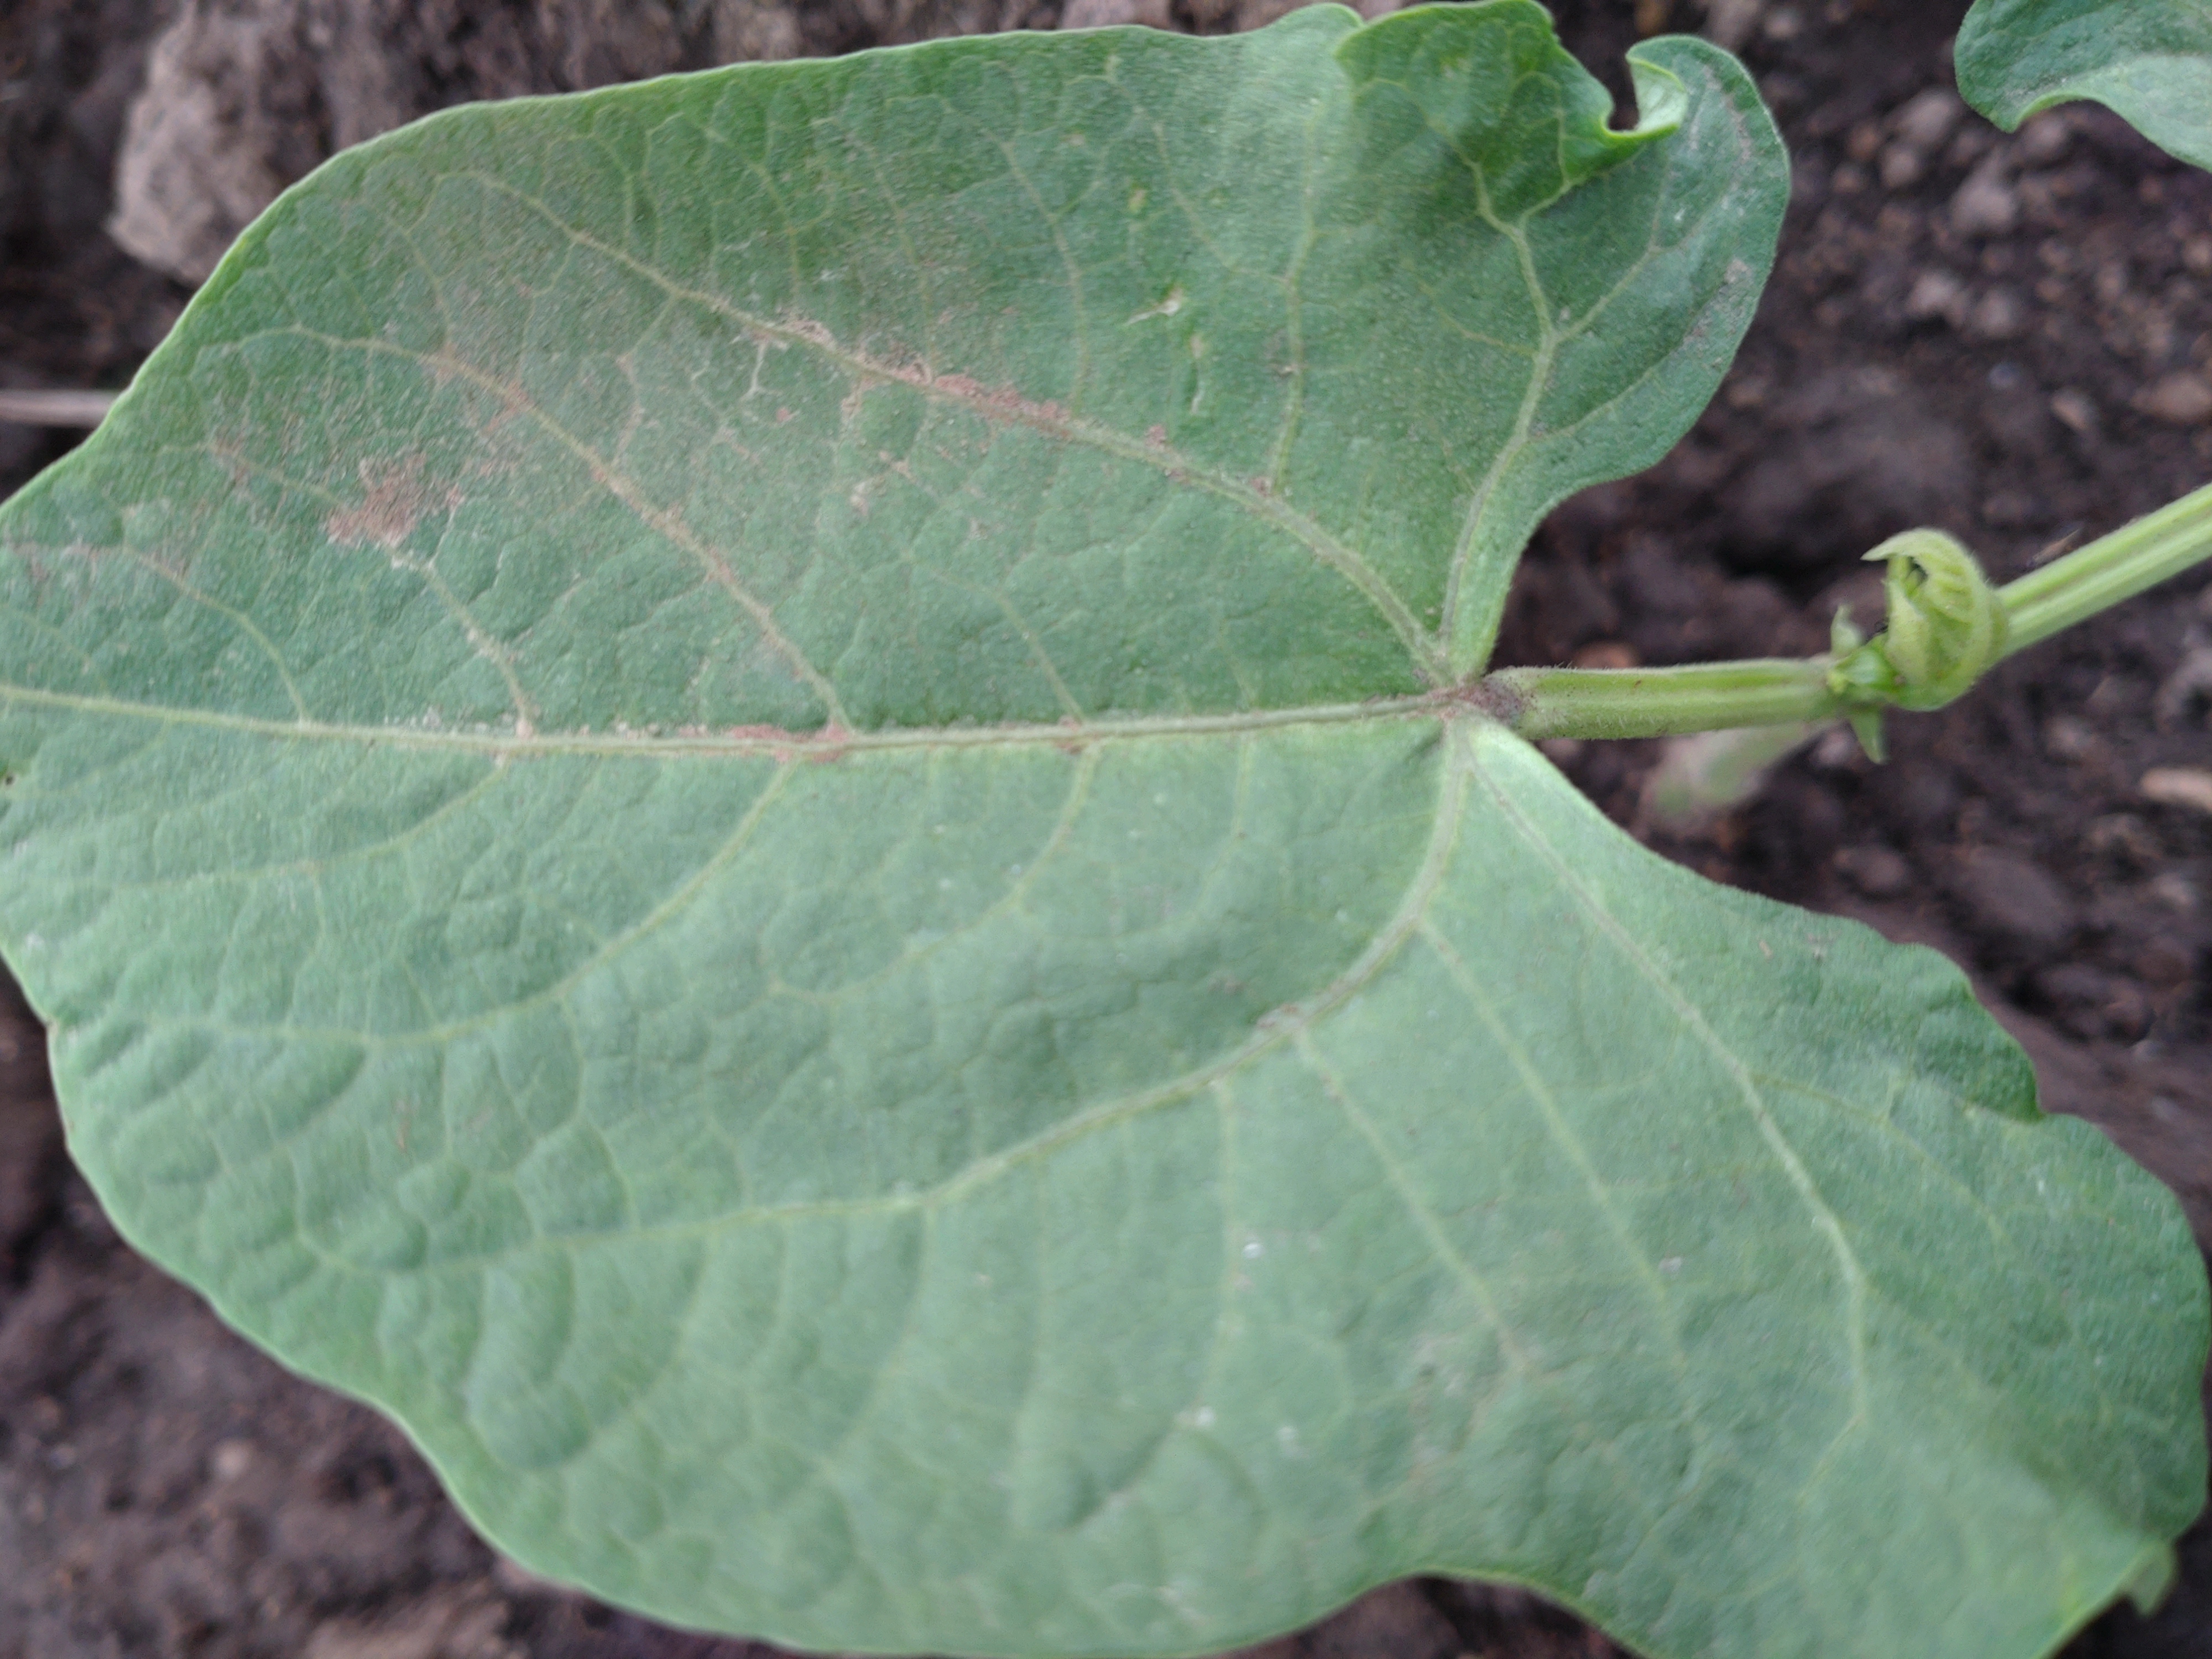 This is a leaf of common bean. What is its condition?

healthy
